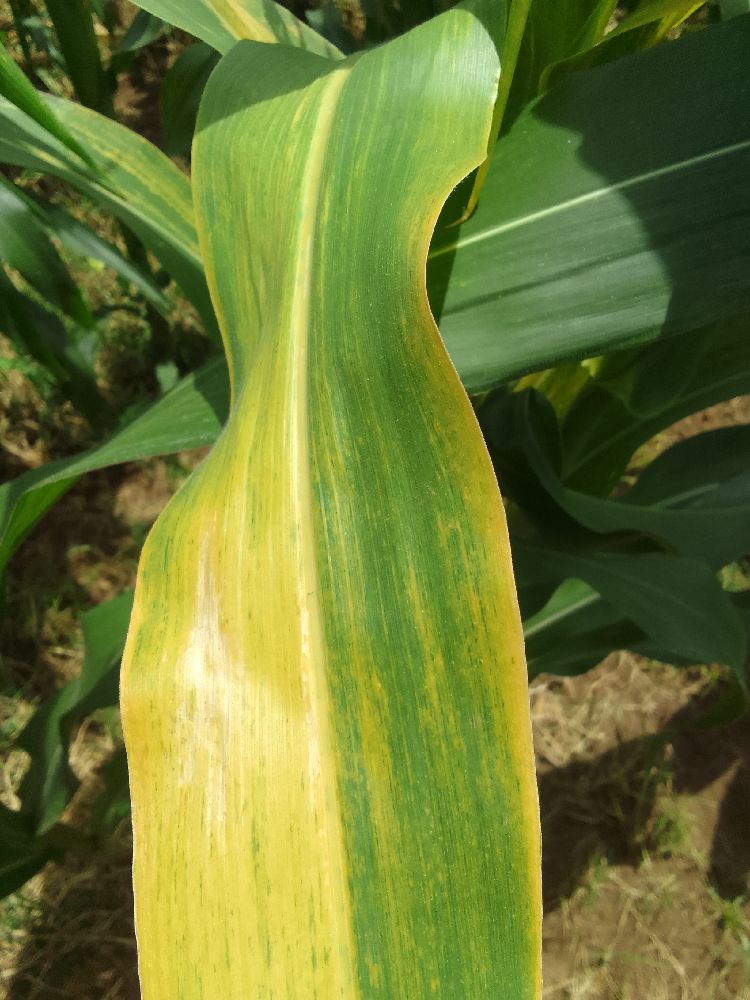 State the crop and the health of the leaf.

maize, maize lethal necrosis
